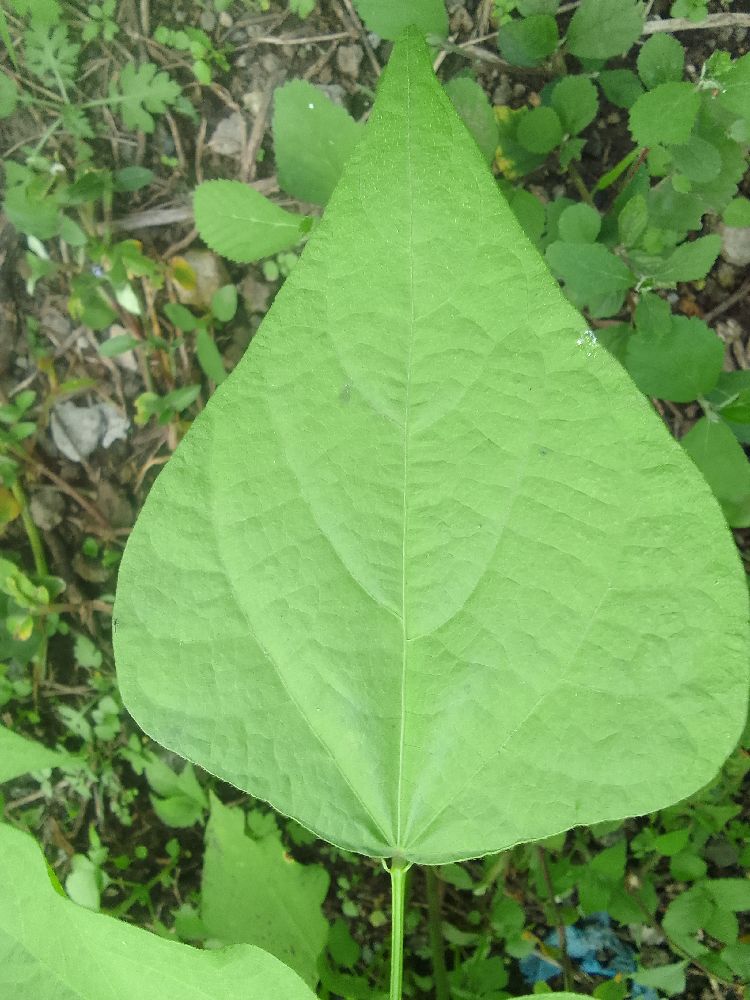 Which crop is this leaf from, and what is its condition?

common bean, healthy
